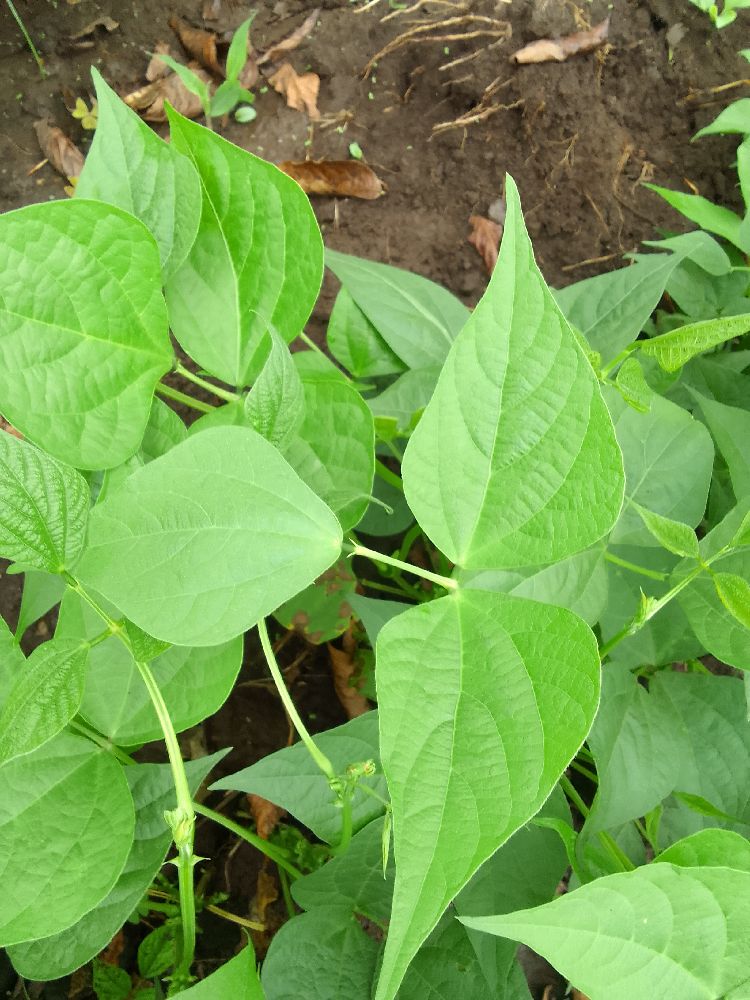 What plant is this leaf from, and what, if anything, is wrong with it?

common bean, healthy
